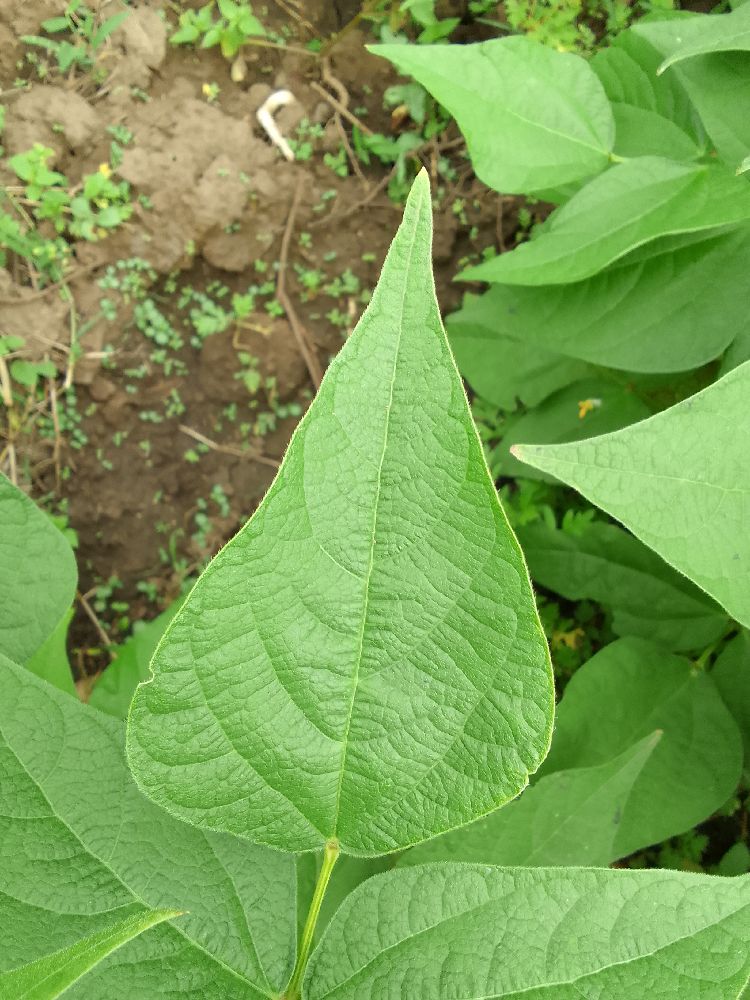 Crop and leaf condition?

common bean, healthy
